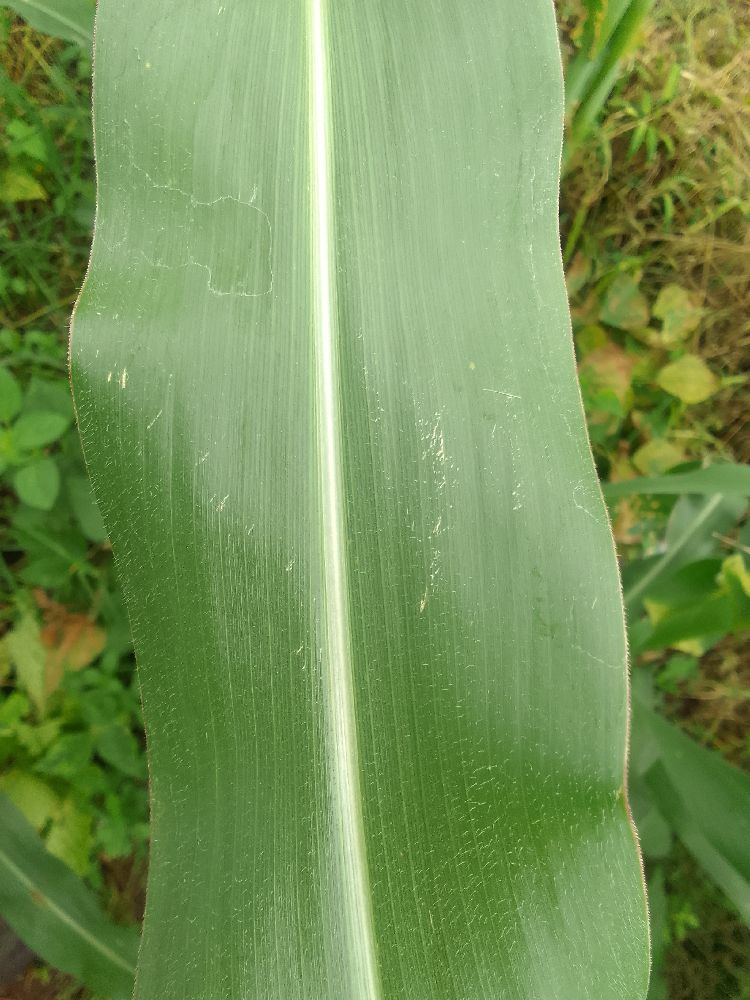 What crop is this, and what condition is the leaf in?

maize, healthy
